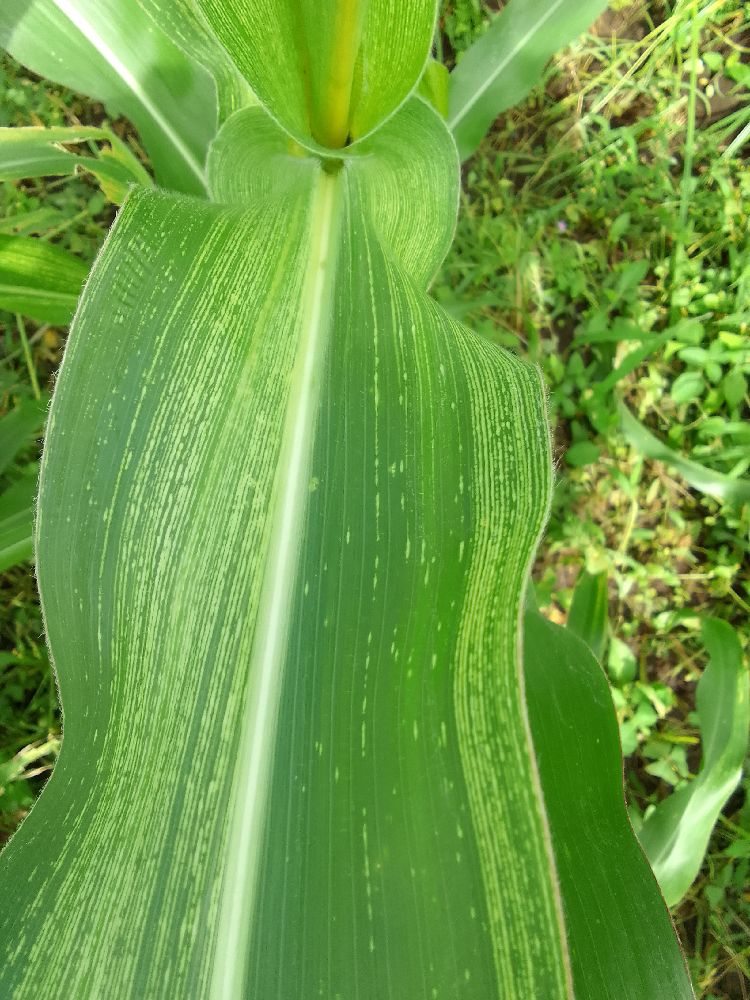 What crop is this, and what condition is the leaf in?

maize, maize streak virus
